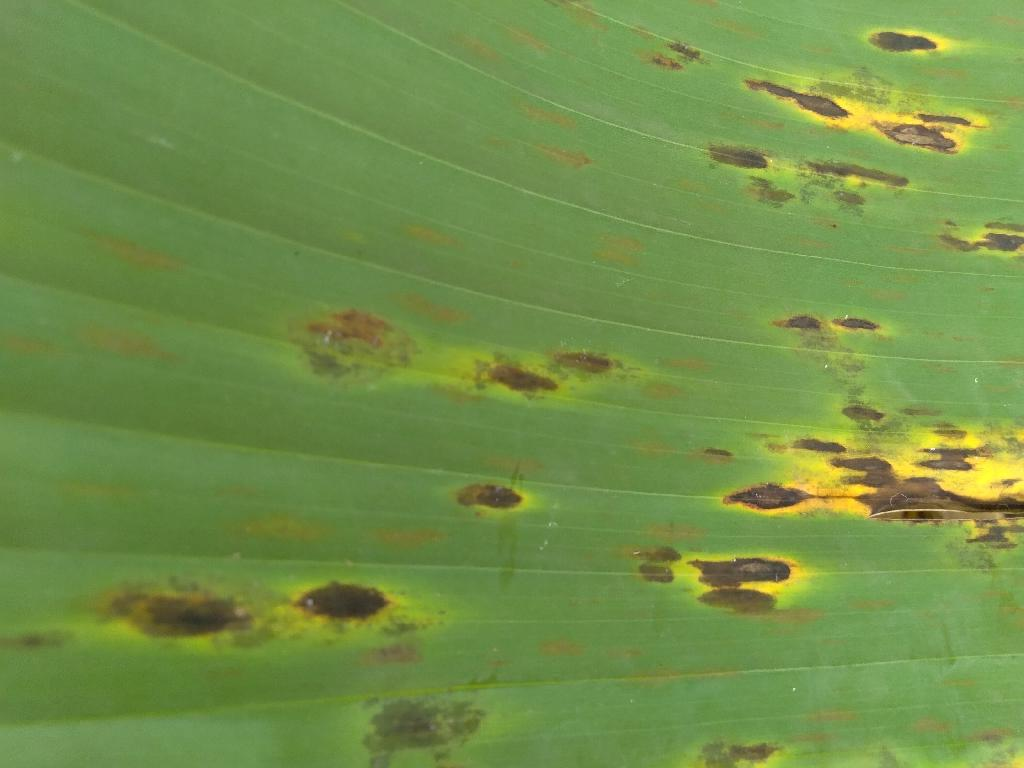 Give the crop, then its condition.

banana, black sigatoka
